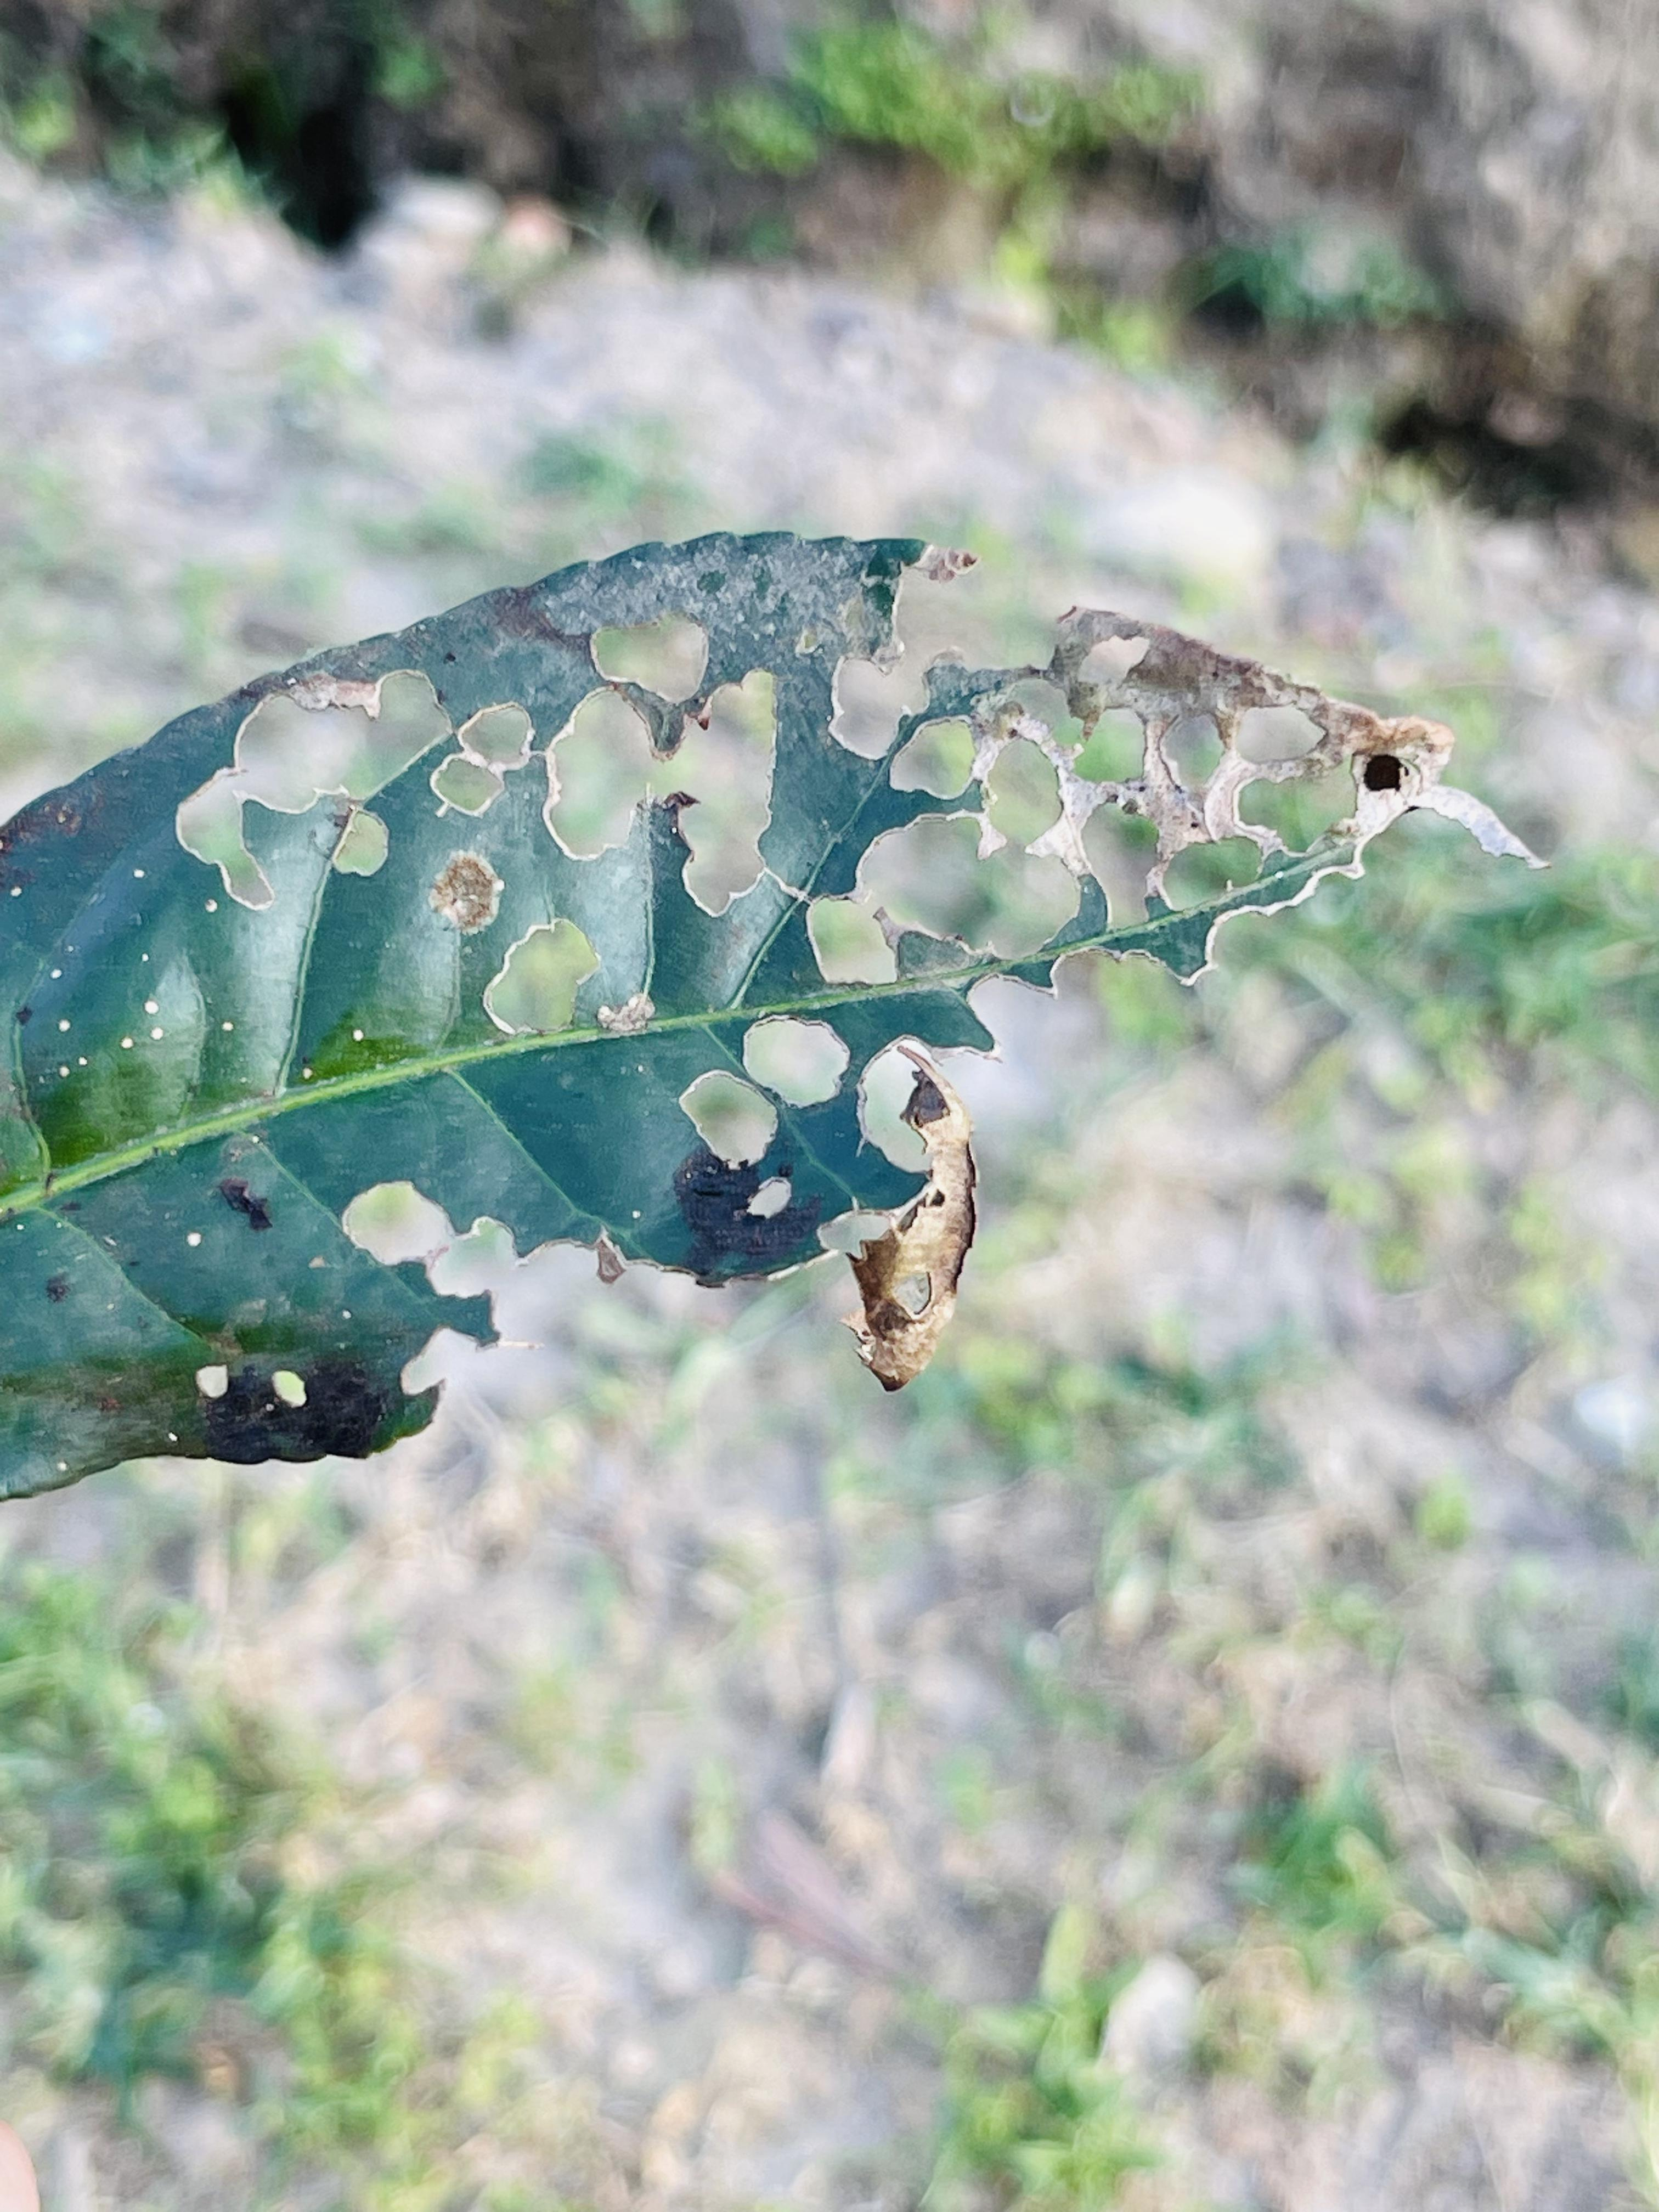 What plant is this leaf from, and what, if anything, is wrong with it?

tea, blight
